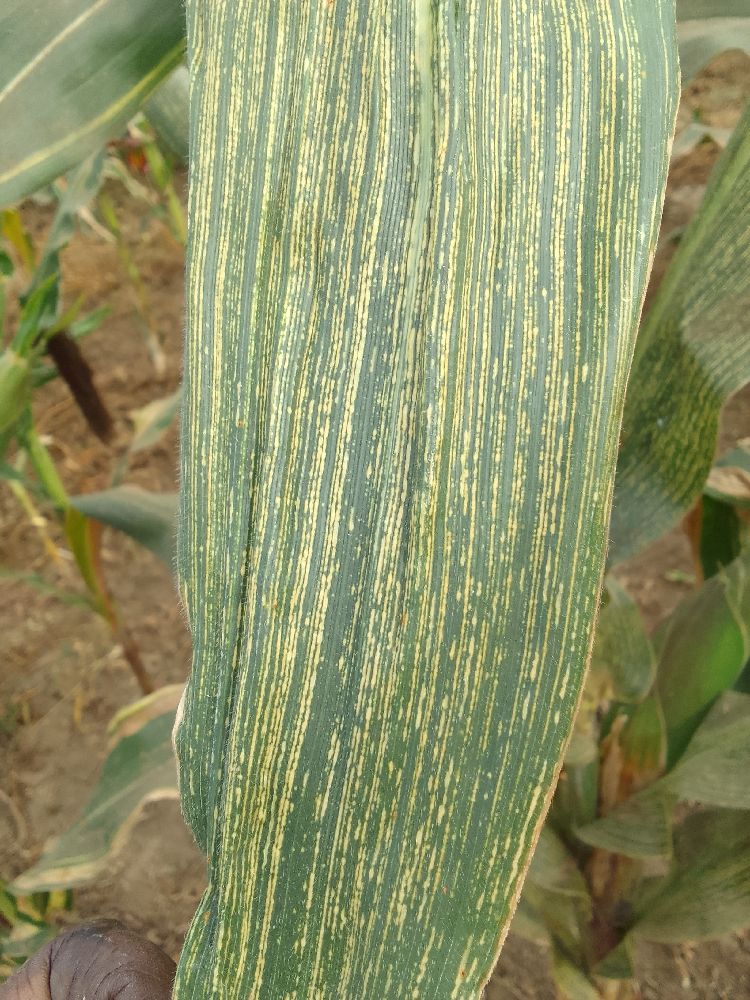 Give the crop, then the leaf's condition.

maize, maize streak virus
